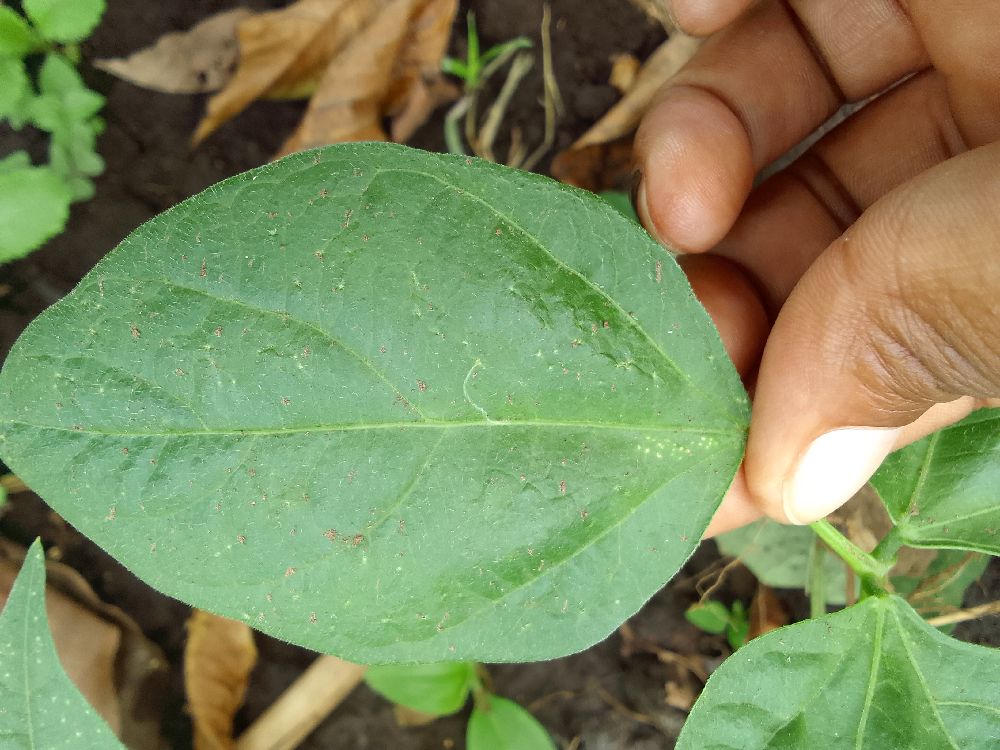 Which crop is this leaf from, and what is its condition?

common bean, healthy
